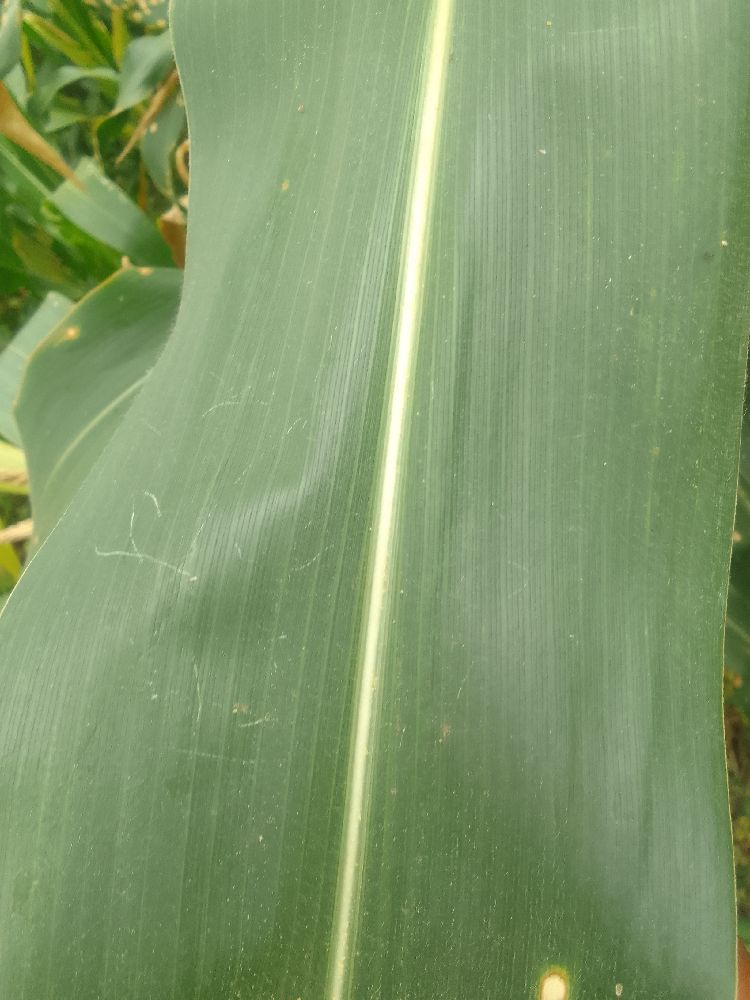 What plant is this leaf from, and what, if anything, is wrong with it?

maize, healthy
